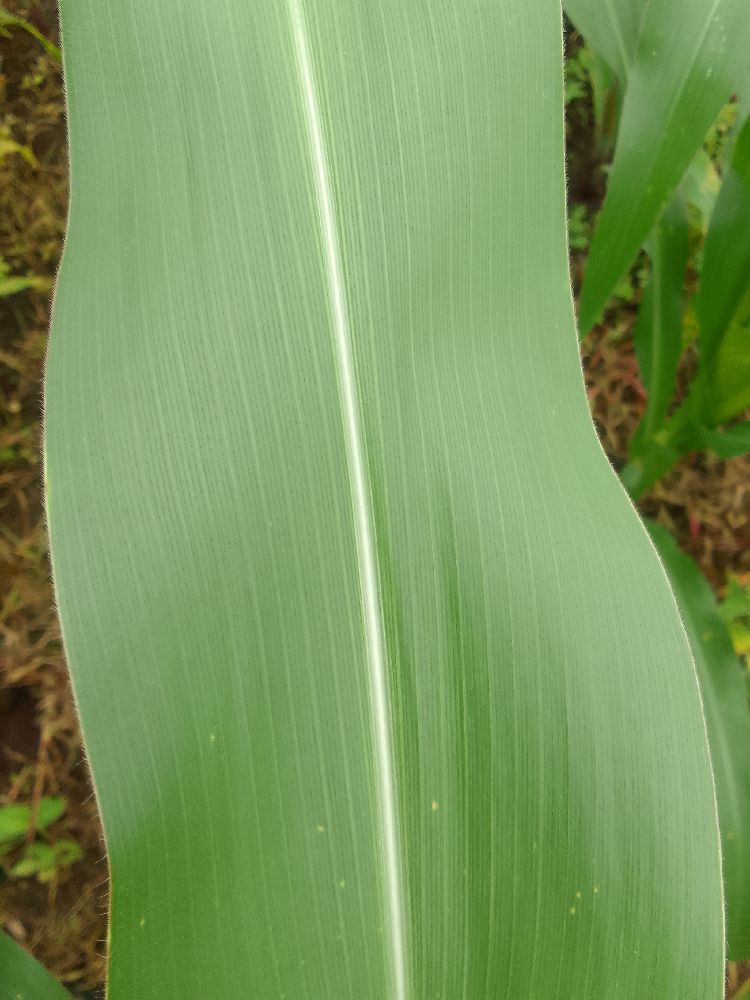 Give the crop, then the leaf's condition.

maize, healthy
